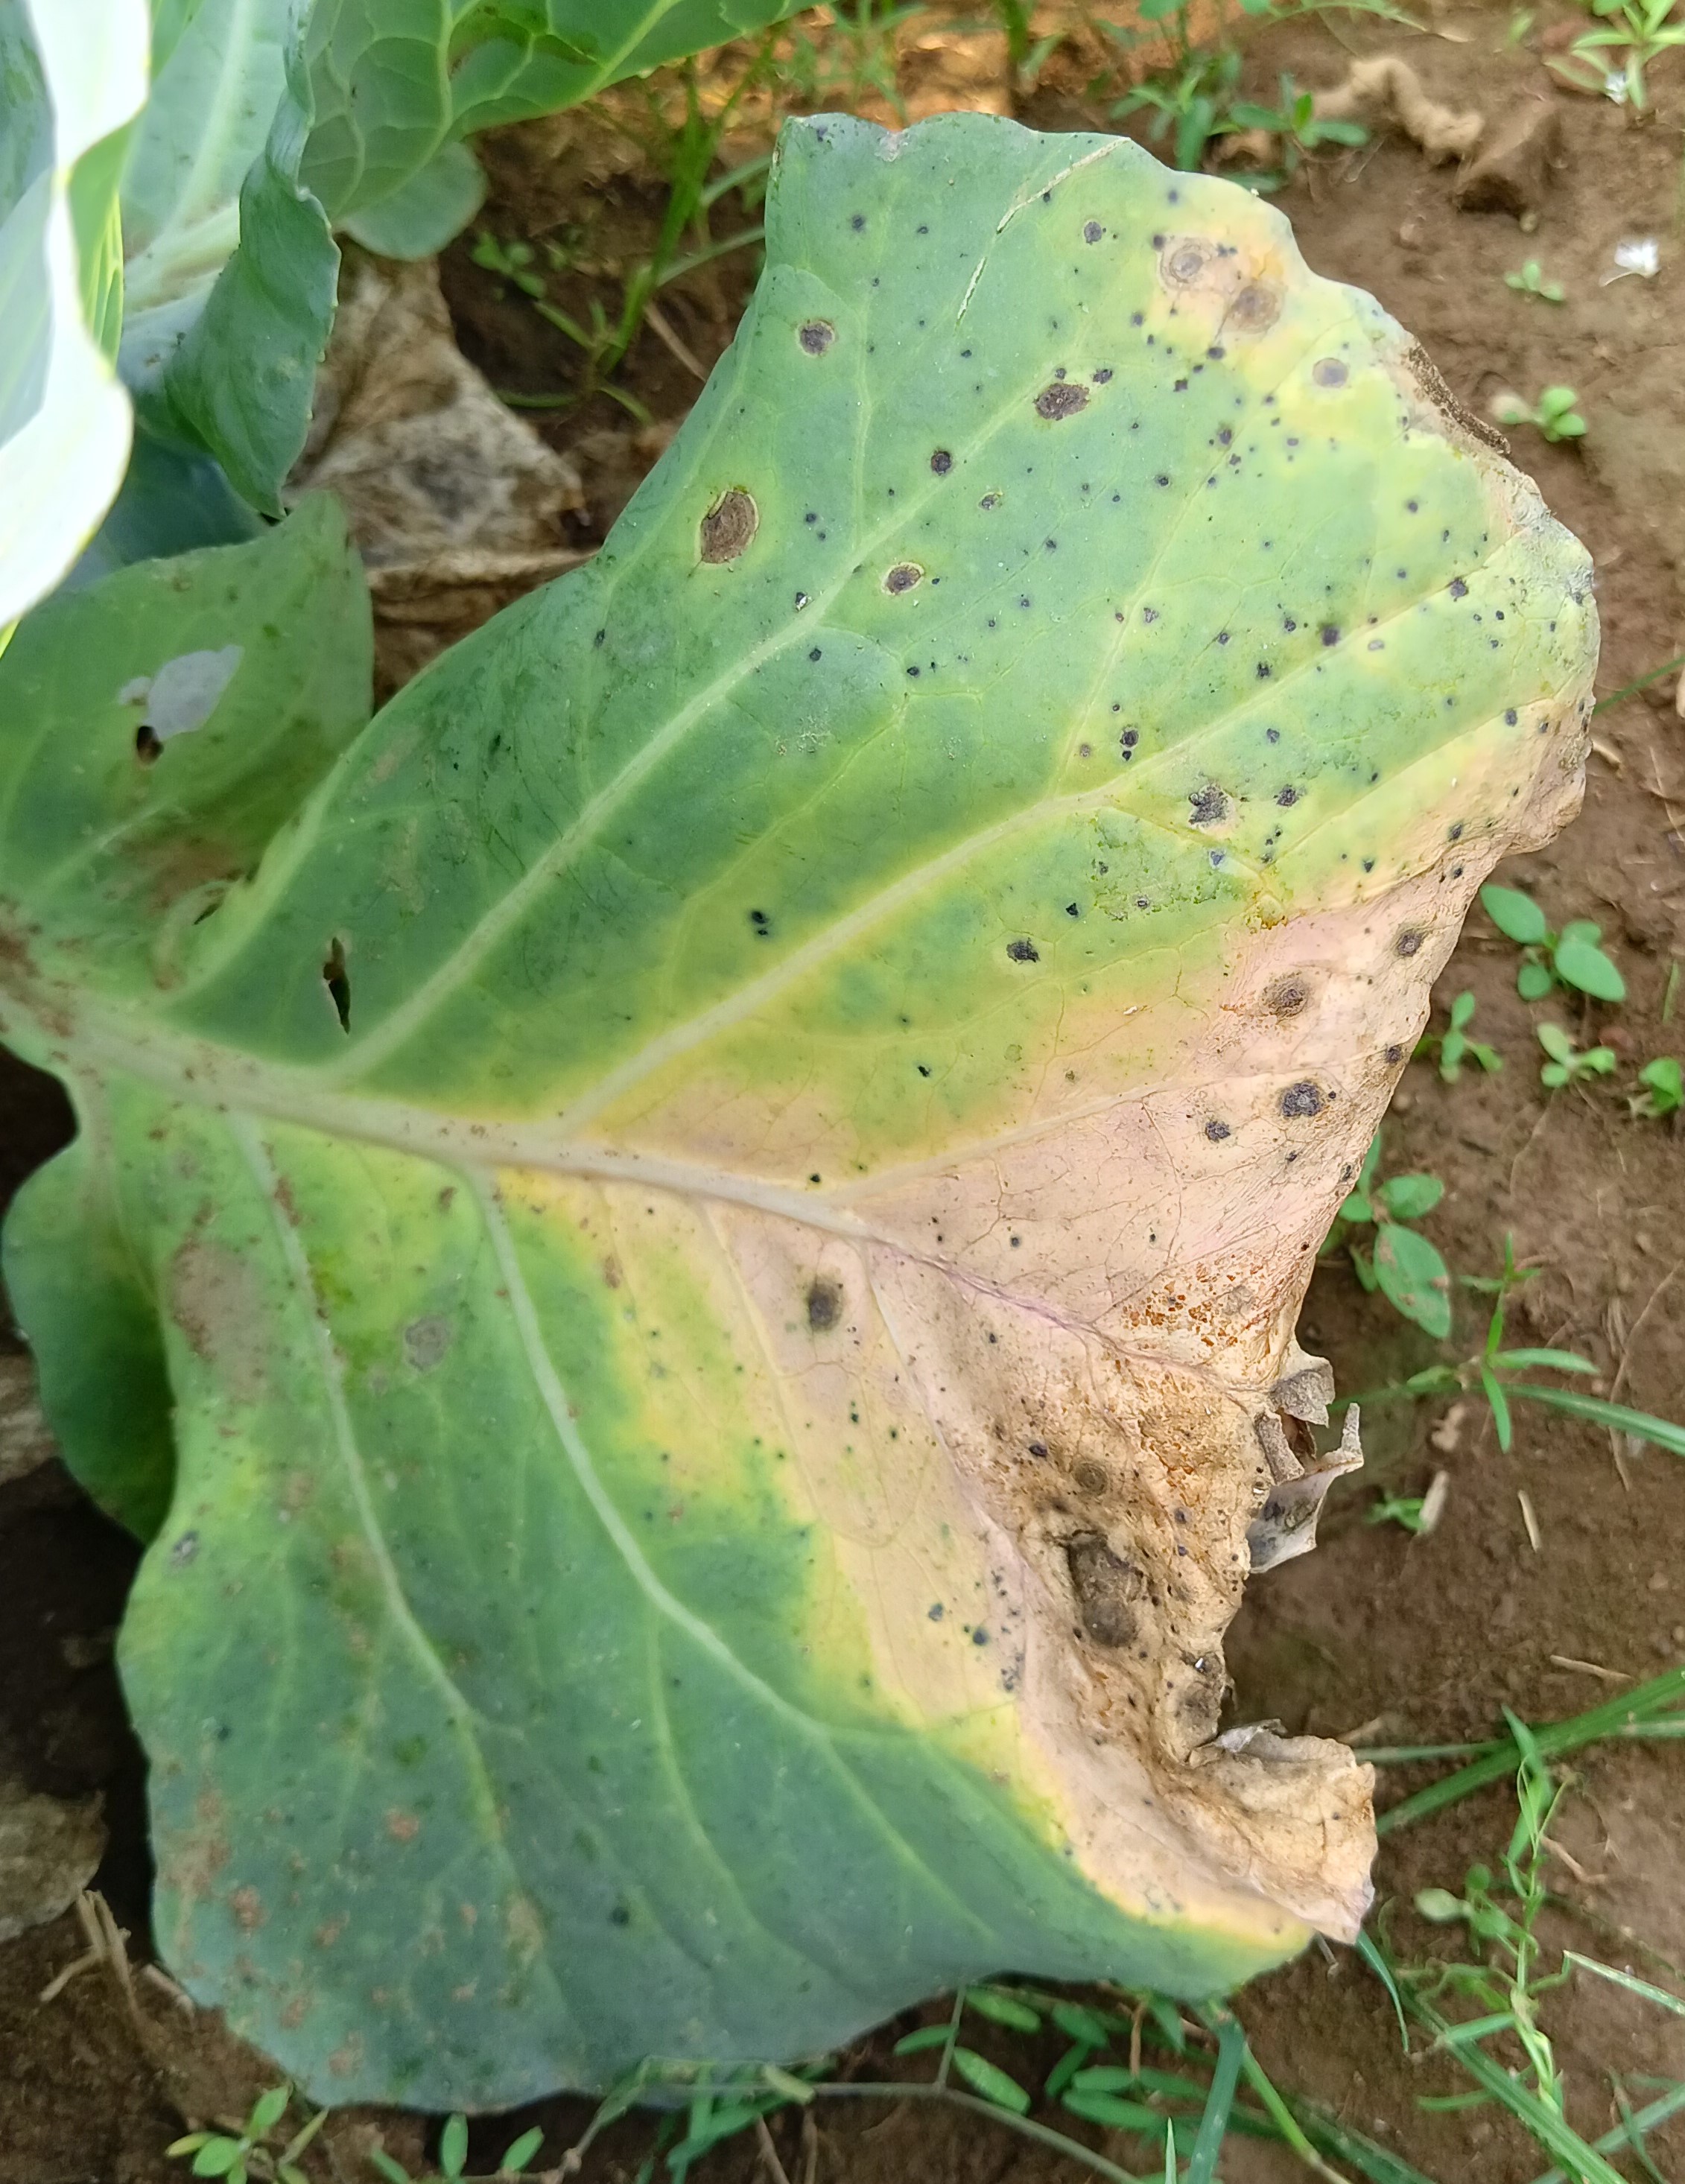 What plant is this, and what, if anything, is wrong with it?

cabbage, alternaria
